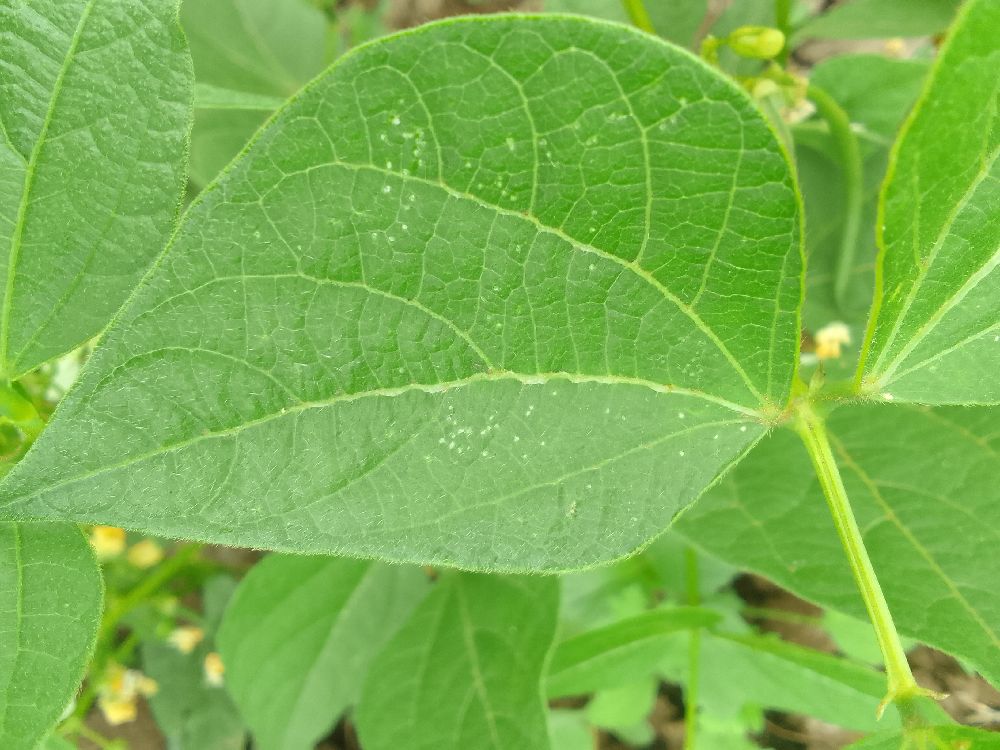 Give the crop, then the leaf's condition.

common bean, healthy
